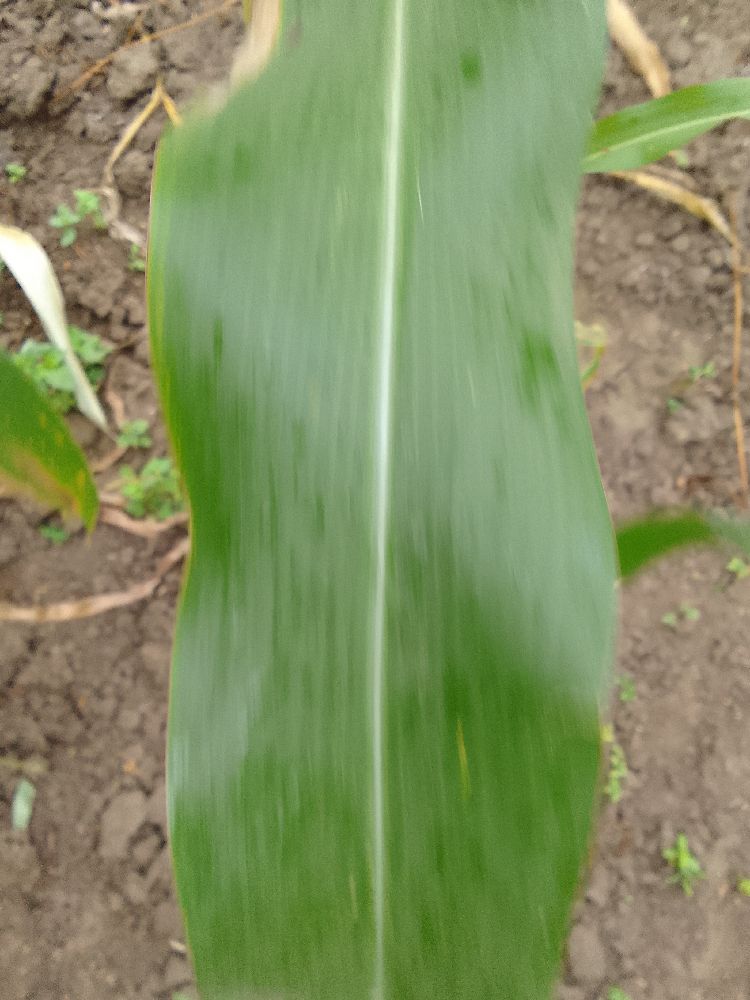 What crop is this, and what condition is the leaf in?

maize, healthy
